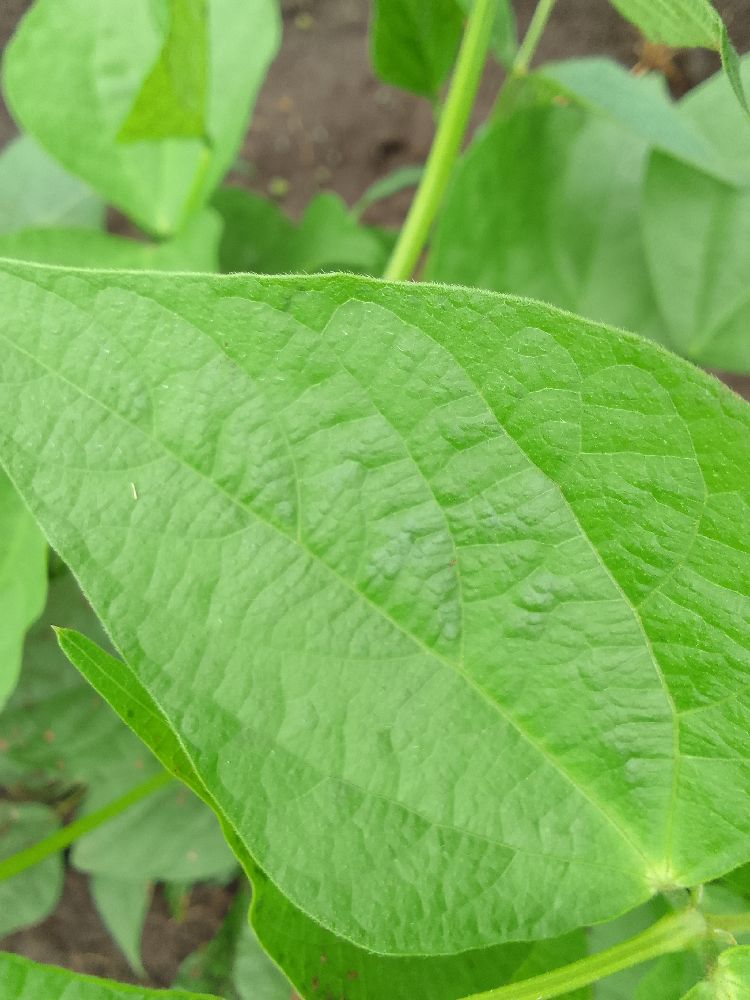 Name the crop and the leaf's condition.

common bean, healthy
